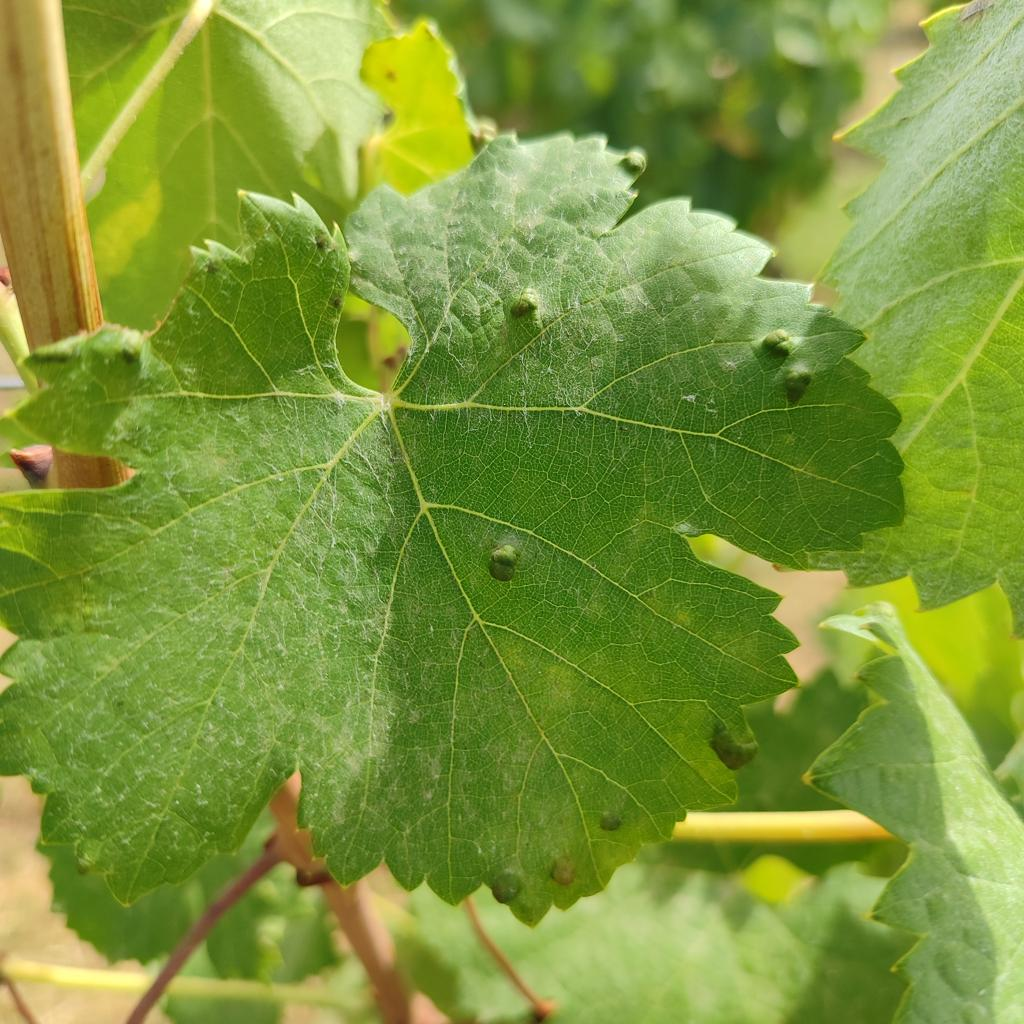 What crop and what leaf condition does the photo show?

grapevine, erineum mite
